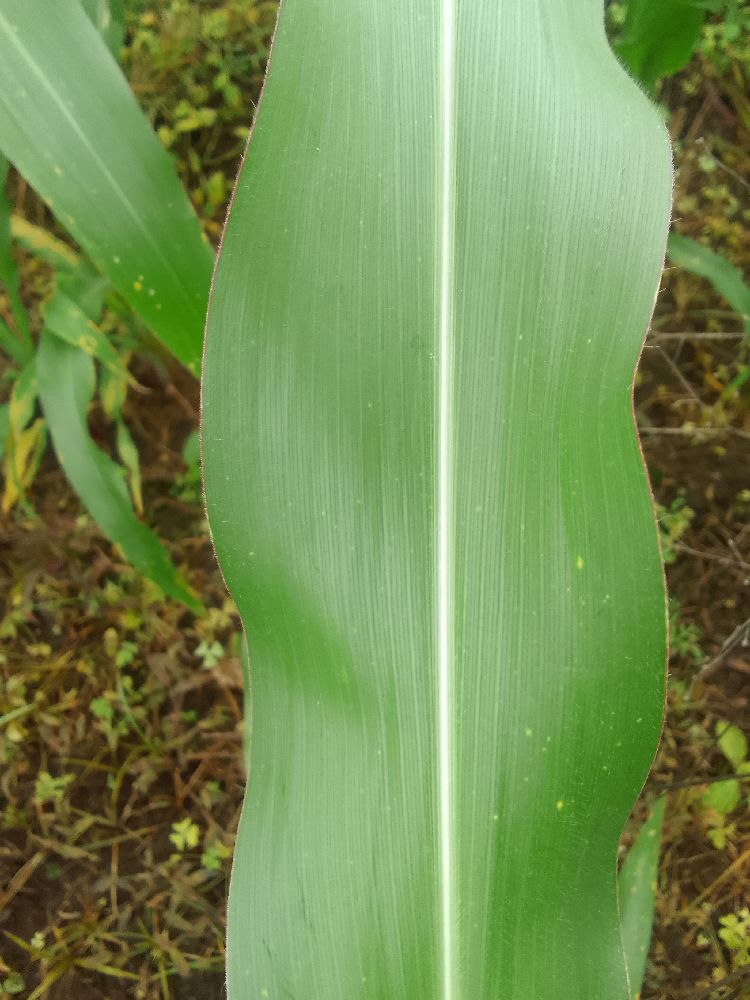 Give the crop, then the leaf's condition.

maize, healthy
